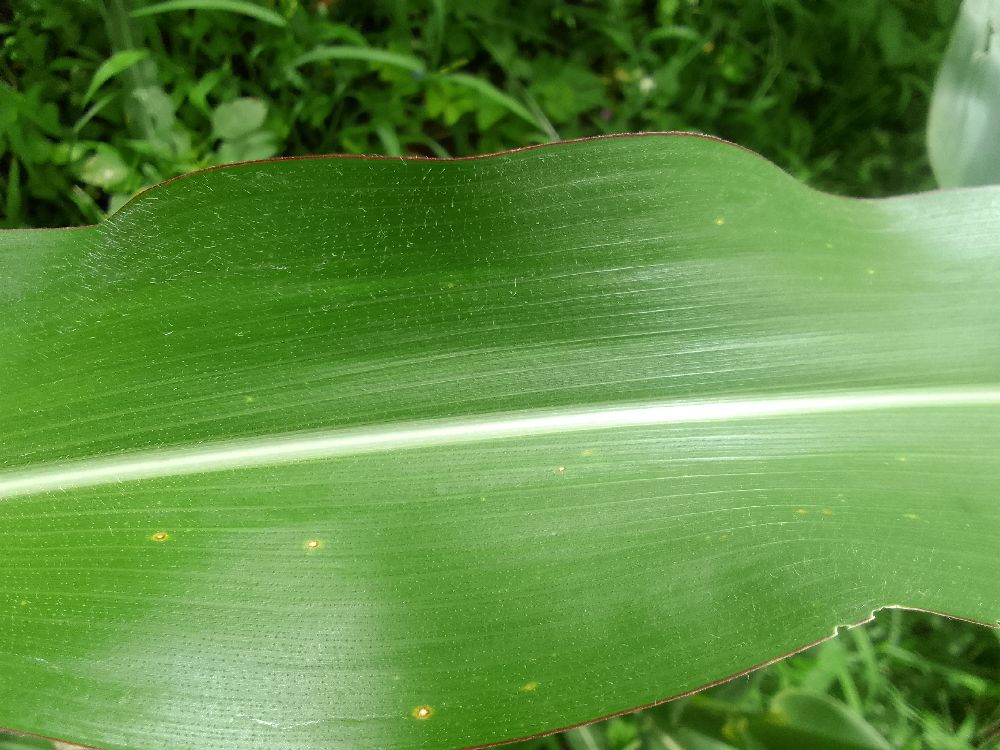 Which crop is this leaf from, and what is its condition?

maize, healthy
